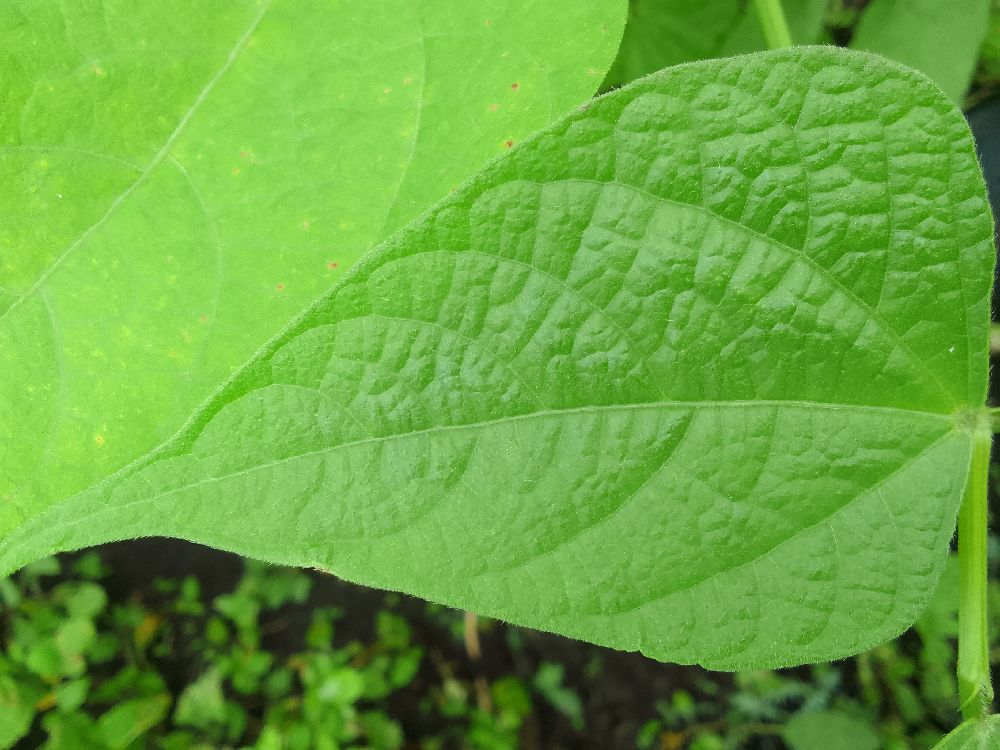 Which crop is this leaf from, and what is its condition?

common bean, healthy
